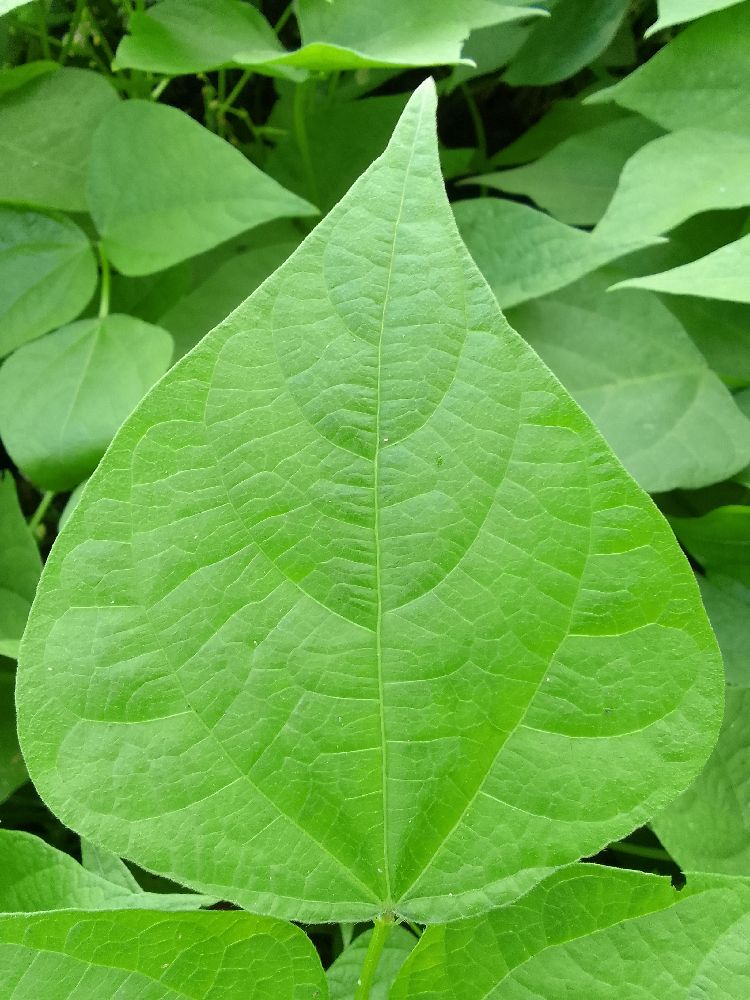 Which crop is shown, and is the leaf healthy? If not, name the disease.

common bean, healthy
